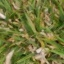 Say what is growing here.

grass
